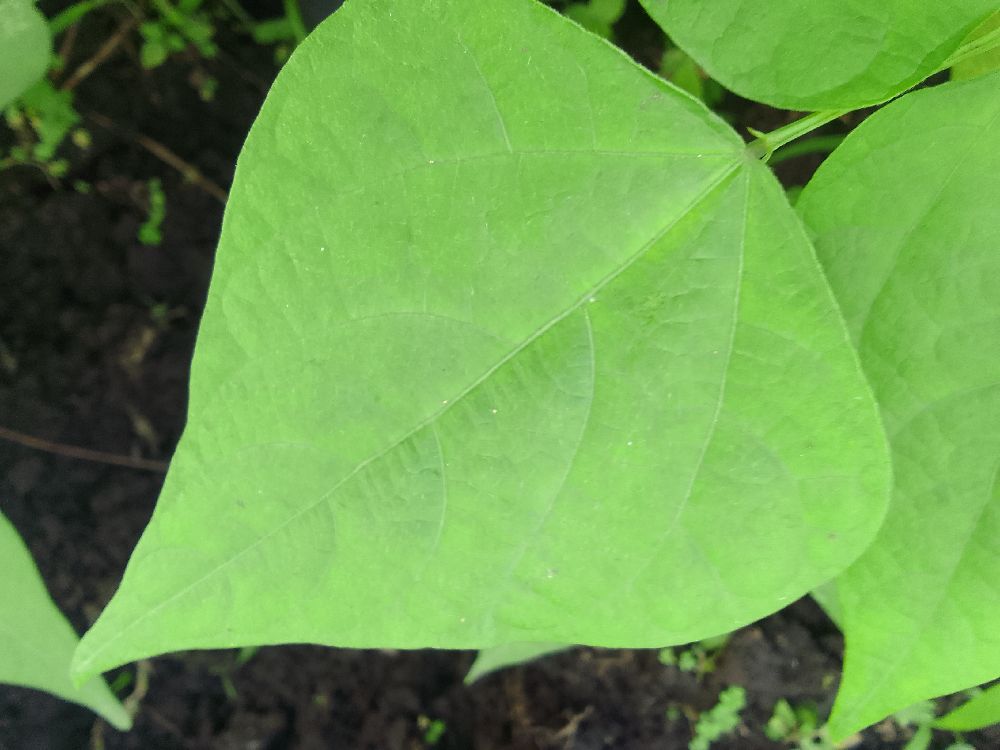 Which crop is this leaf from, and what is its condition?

common bean, healthy
